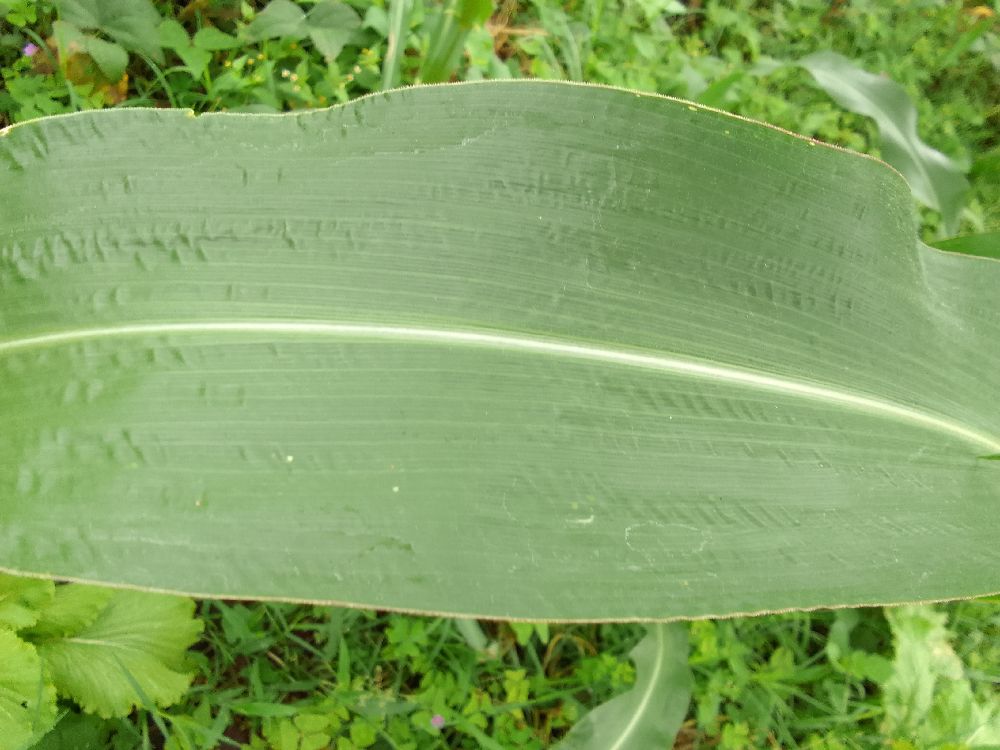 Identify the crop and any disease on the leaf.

maize, healthy
